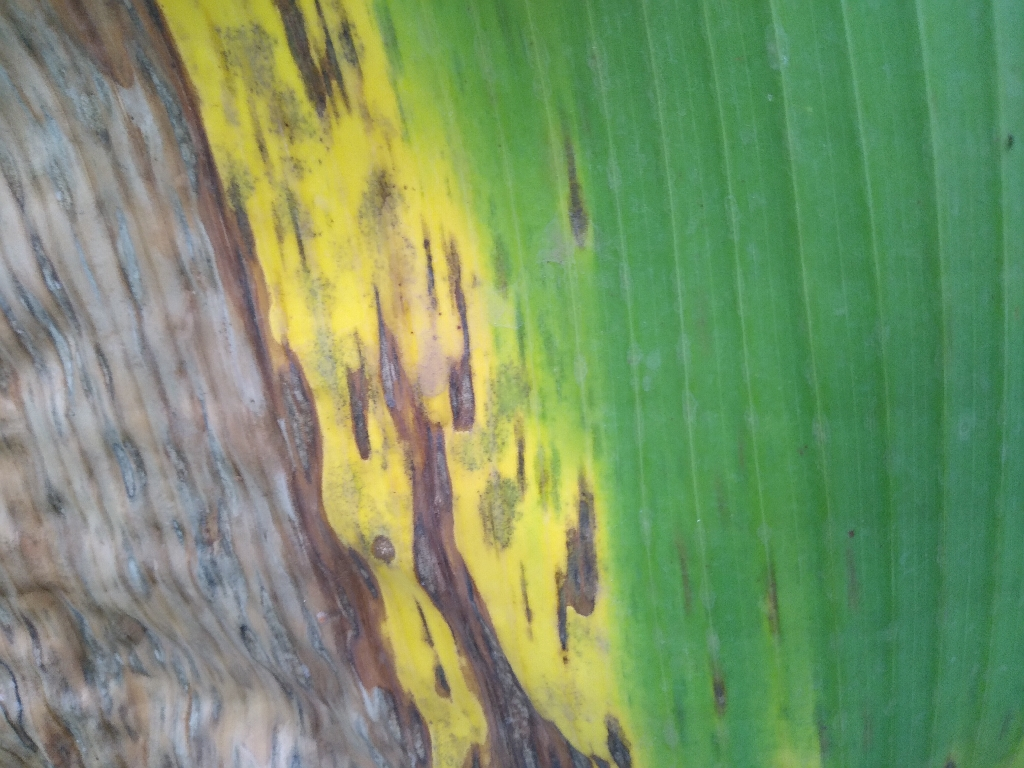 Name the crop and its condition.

banana, black sigatoka
